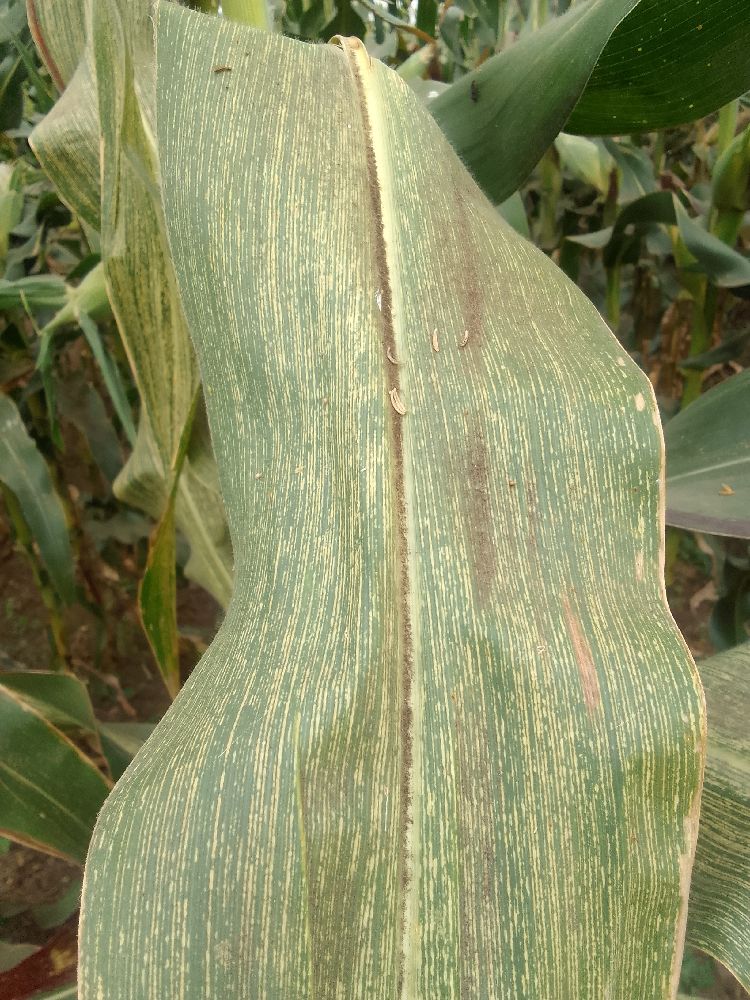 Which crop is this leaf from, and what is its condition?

maize, maize streak virus
